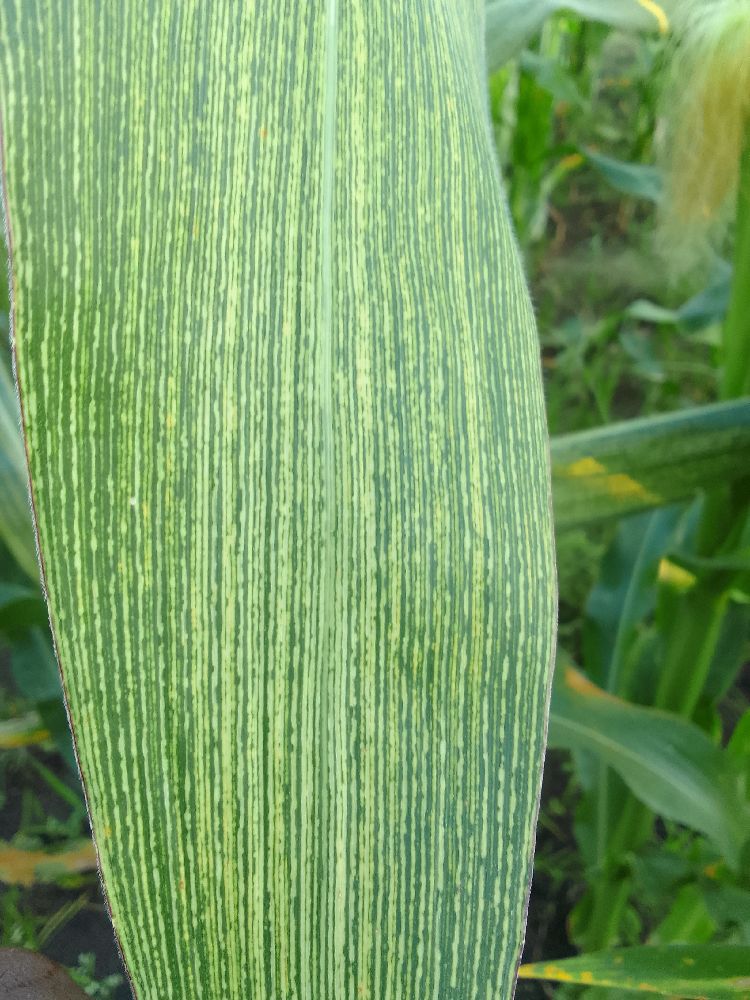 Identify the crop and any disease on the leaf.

maize, maize streak virus
